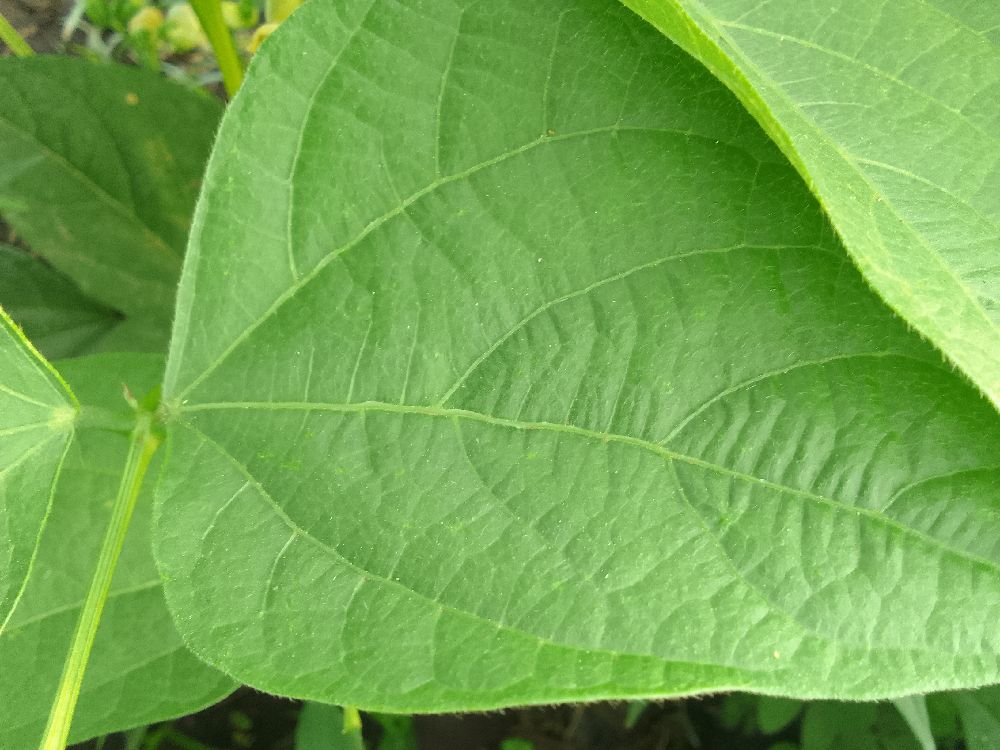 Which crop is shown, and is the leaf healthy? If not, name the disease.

common bean, healthy
